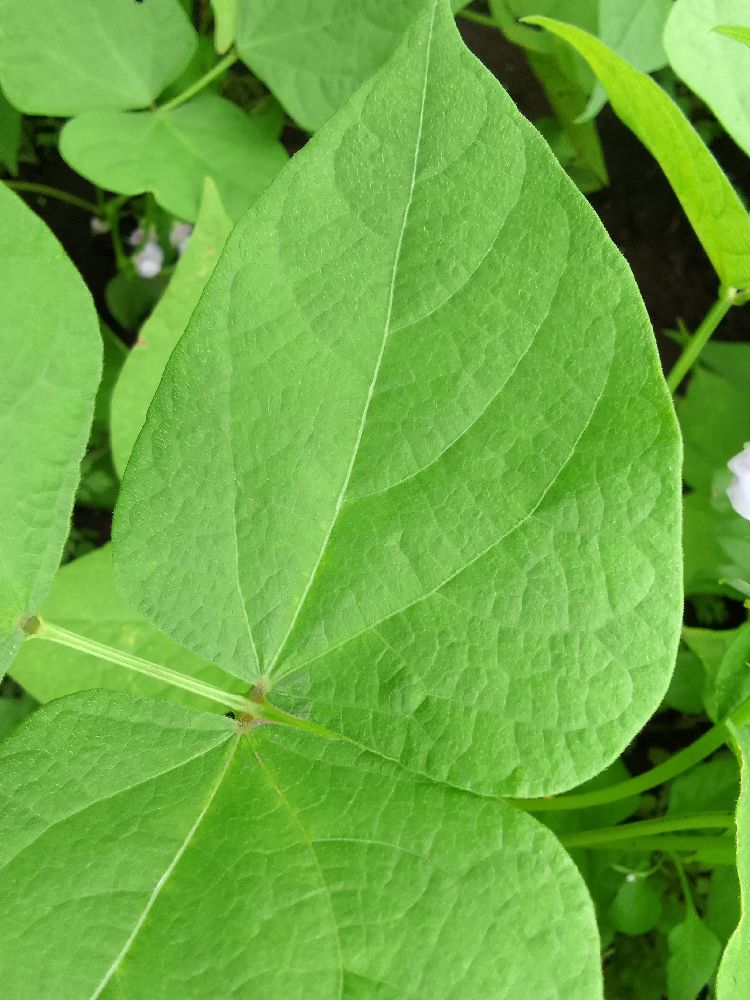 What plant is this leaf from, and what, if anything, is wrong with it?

common bean, healthy
